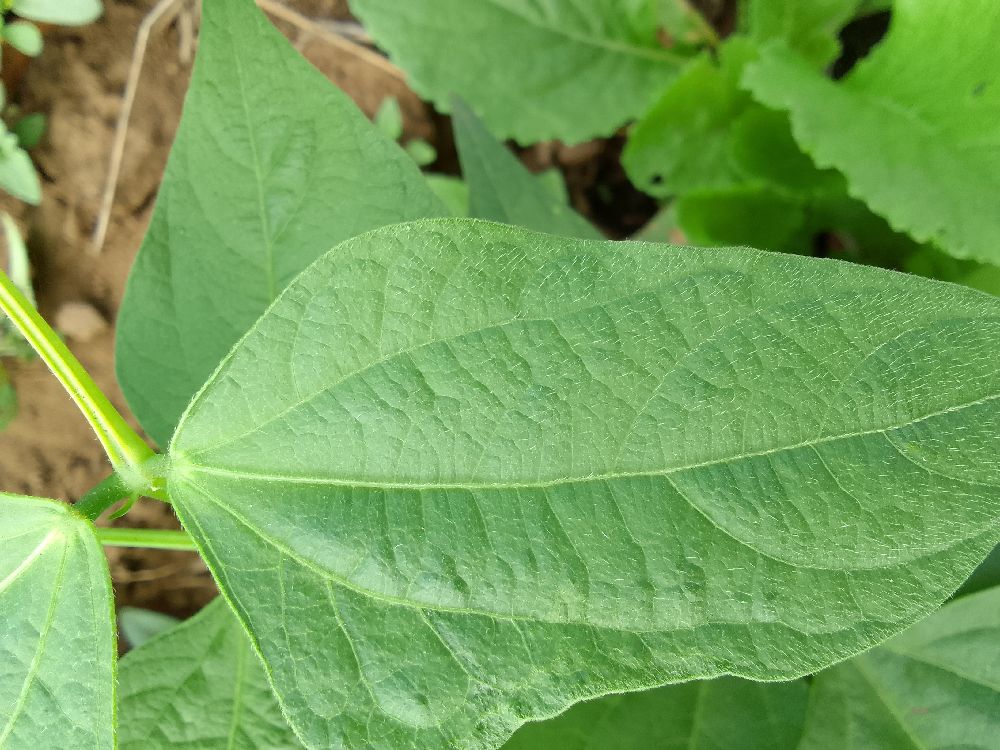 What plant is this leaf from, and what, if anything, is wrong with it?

common bean, healthy
